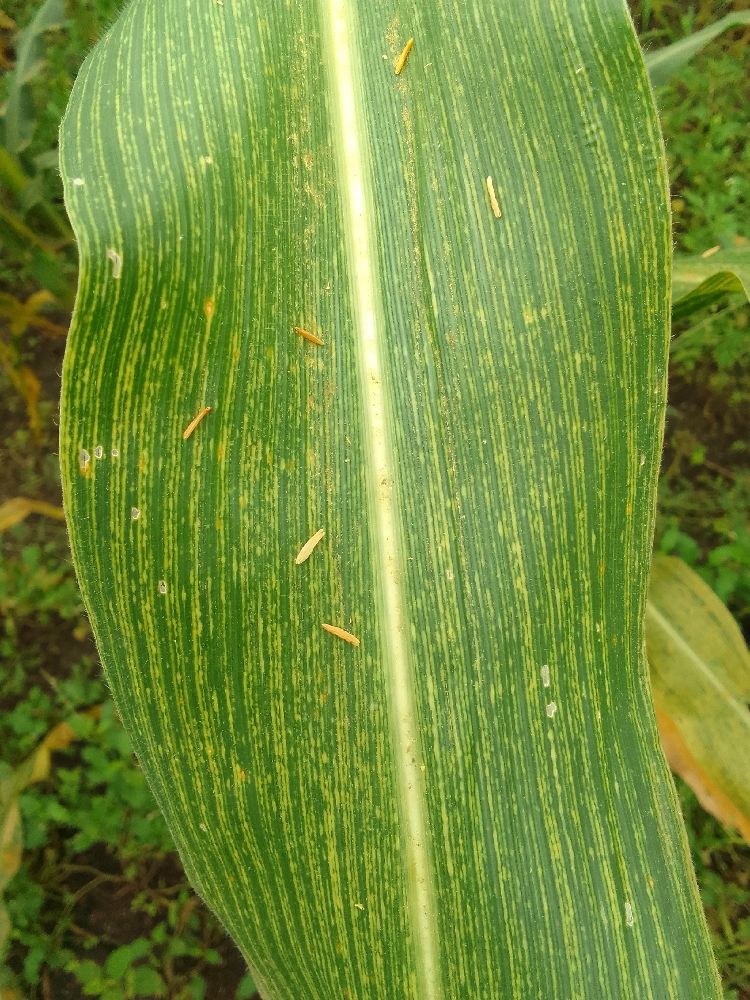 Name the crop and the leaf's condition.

maize, maize streak virus
